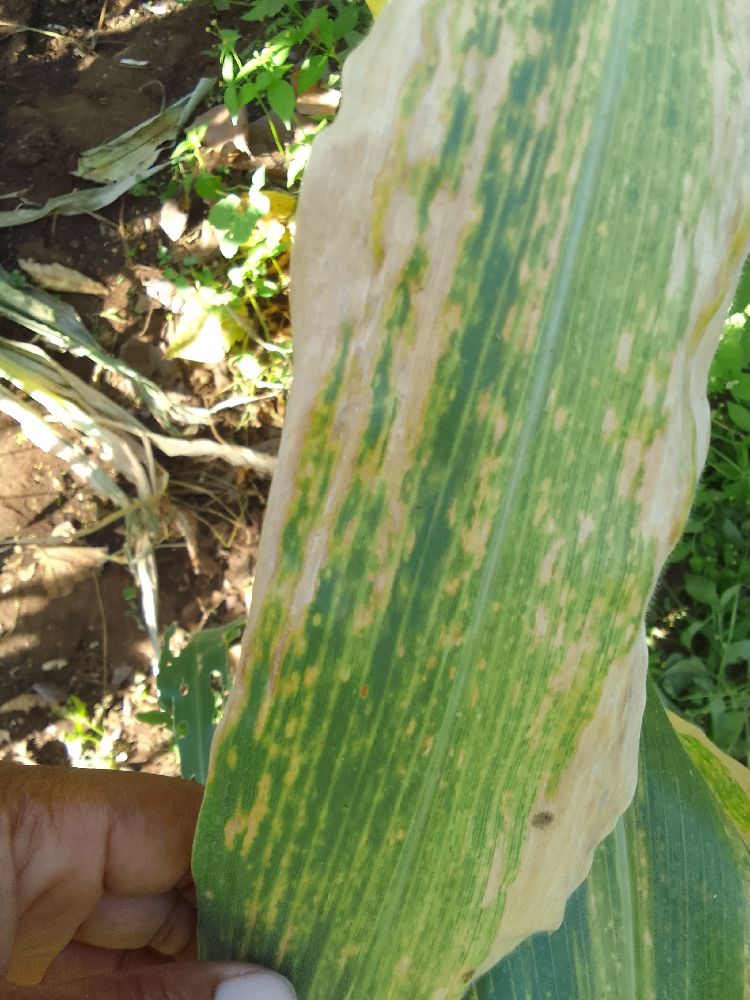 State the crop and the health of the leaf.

maize, maize lethal necrosis
